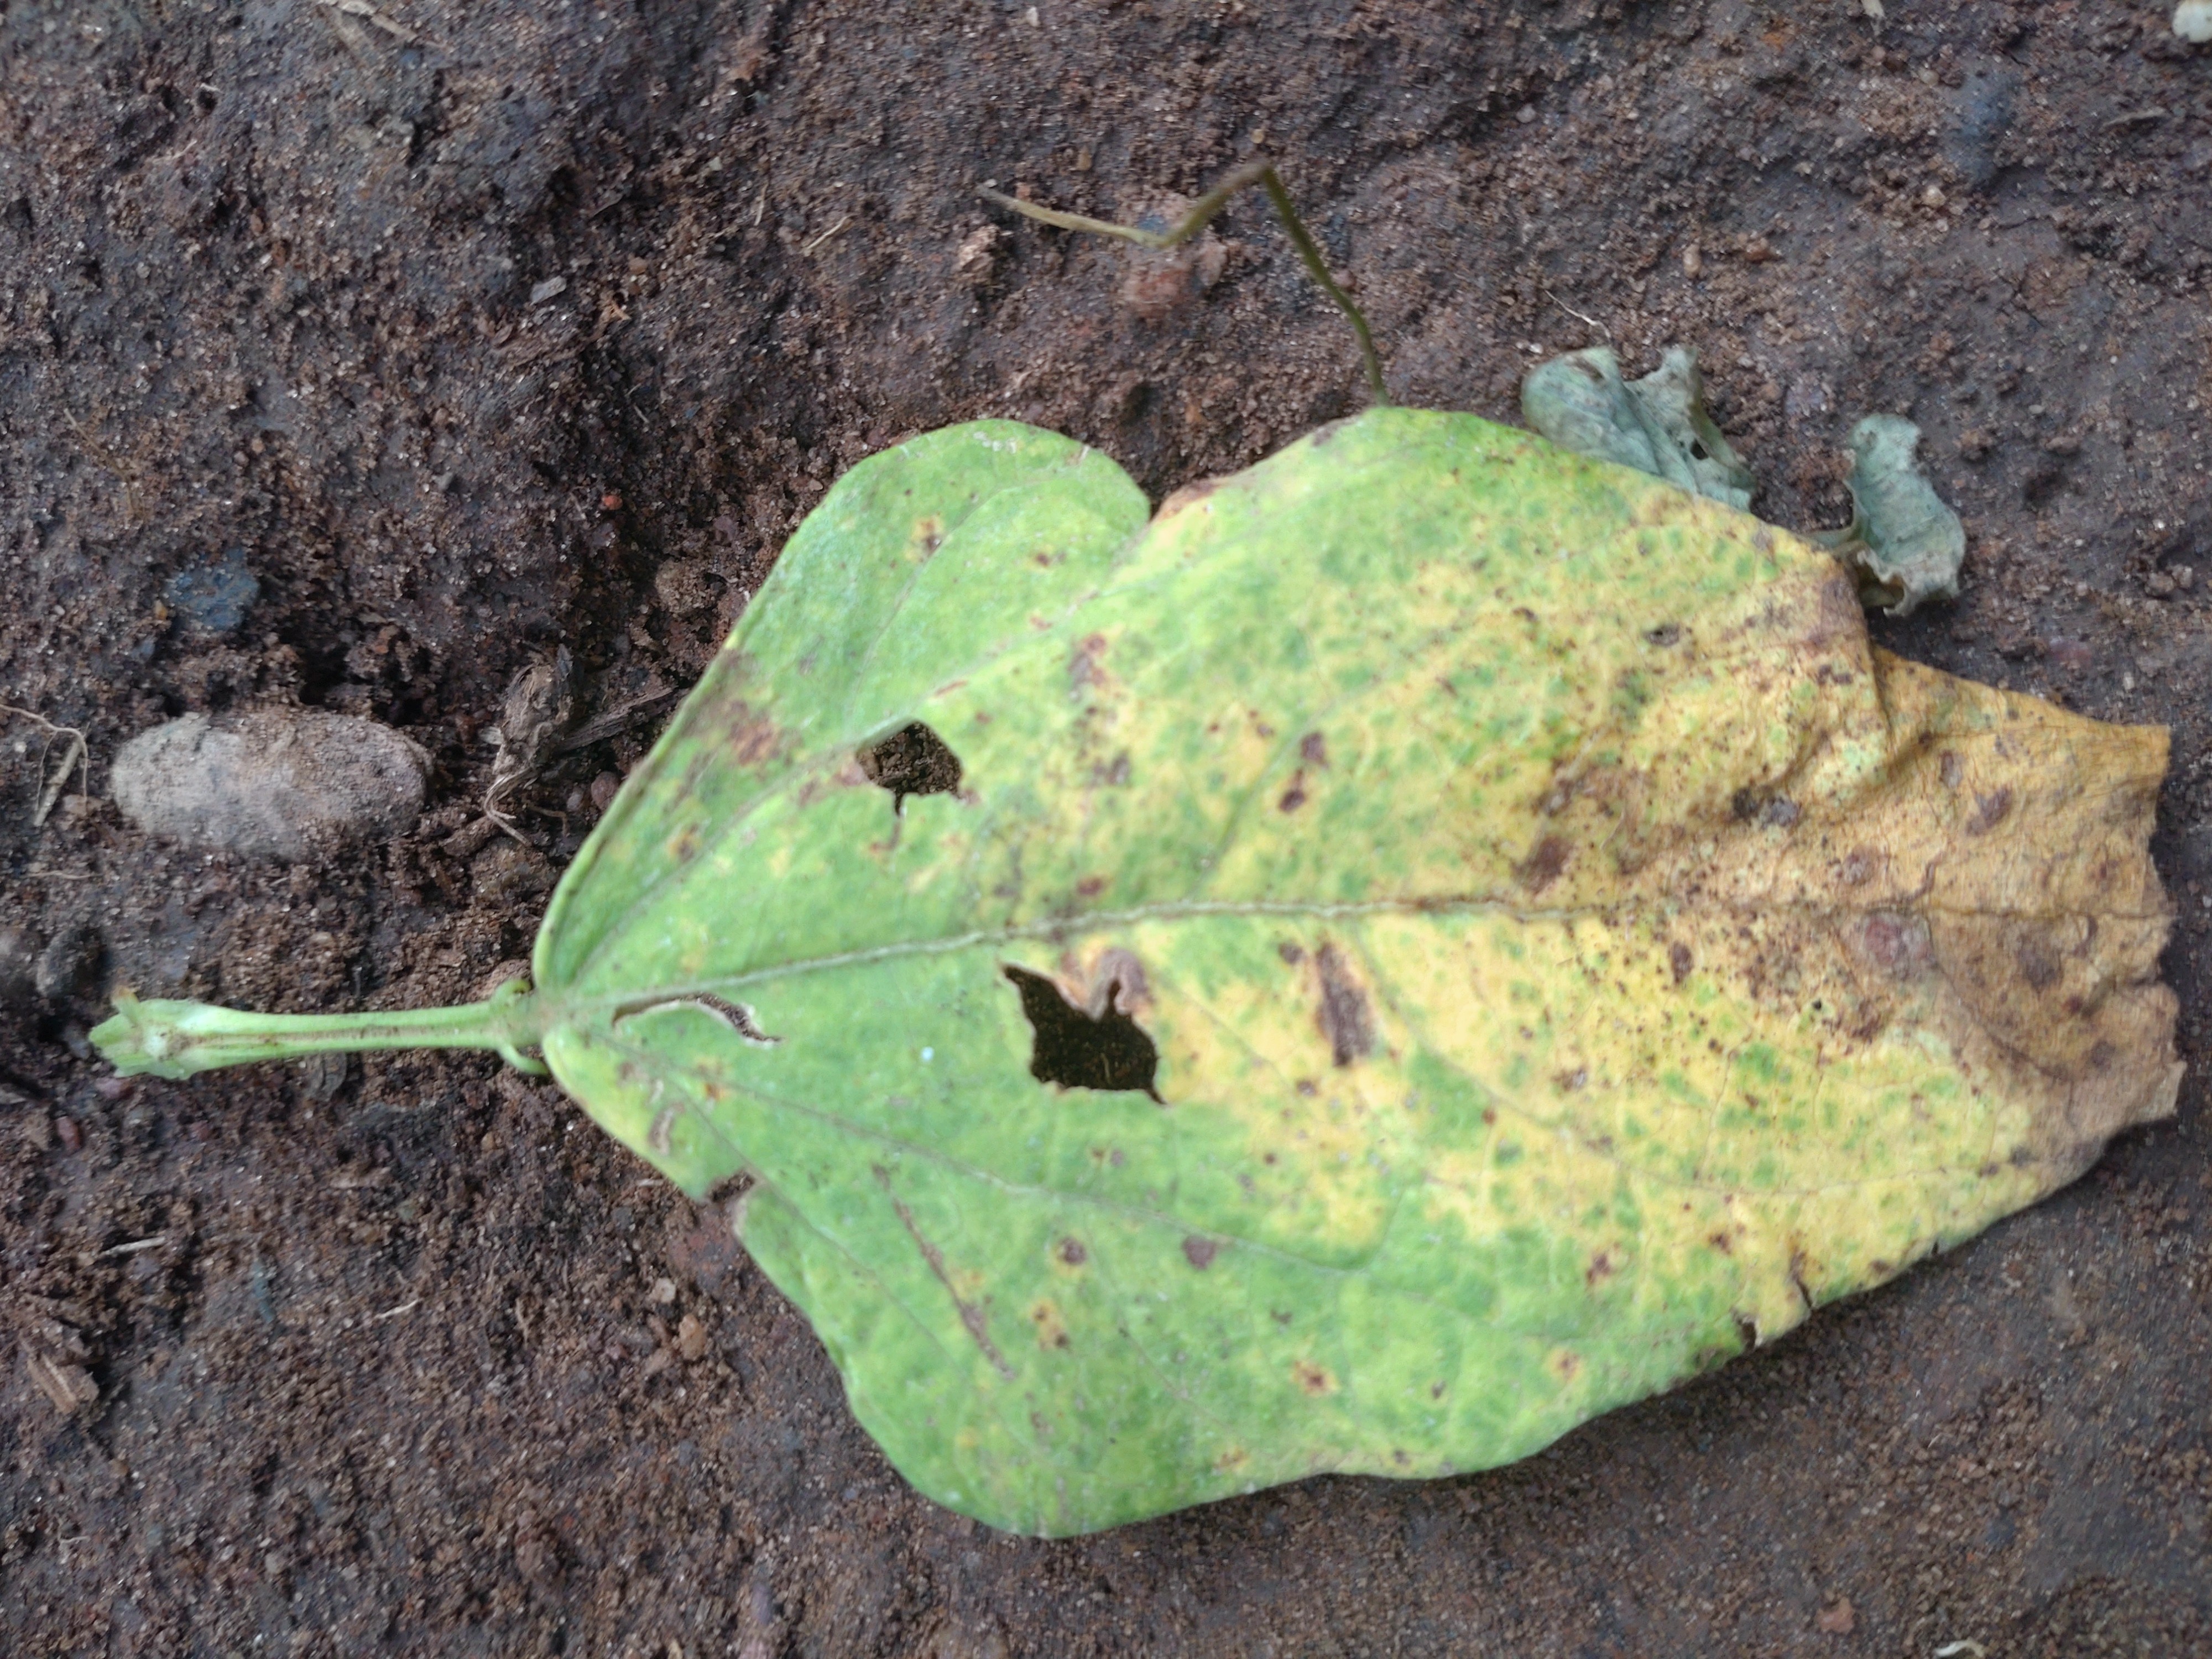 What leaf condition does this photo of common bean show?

anthracnose
